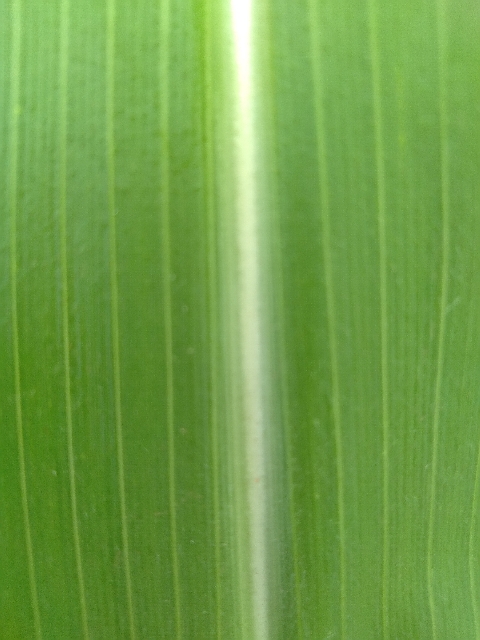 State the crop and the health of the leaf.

maize, healthy
